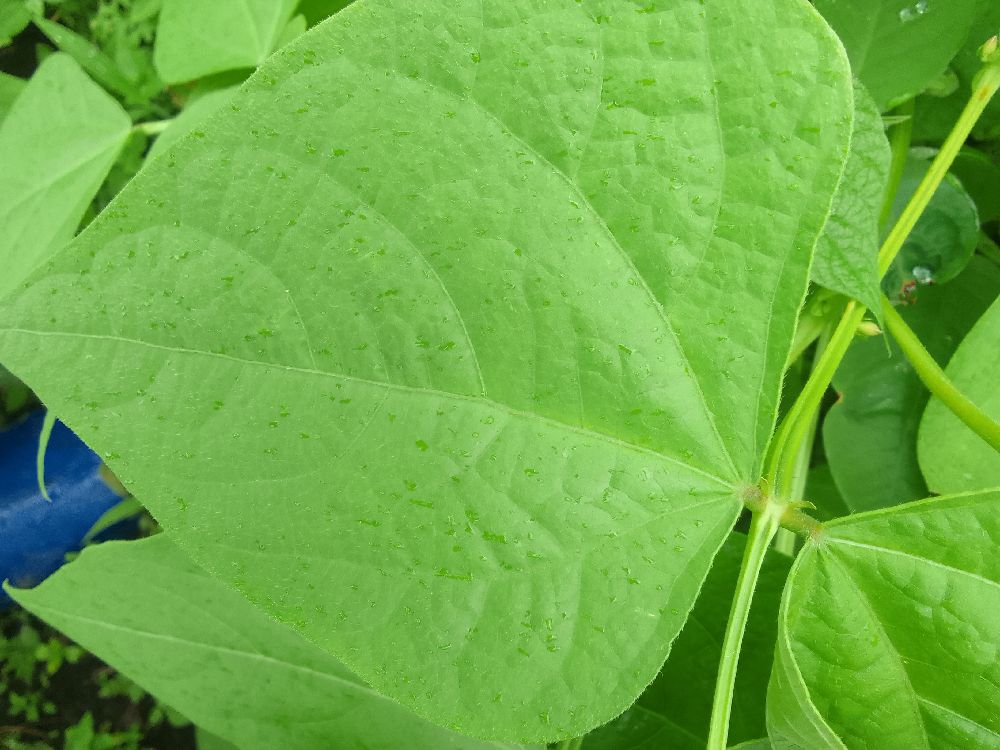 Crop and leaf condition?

common bean, healthy
